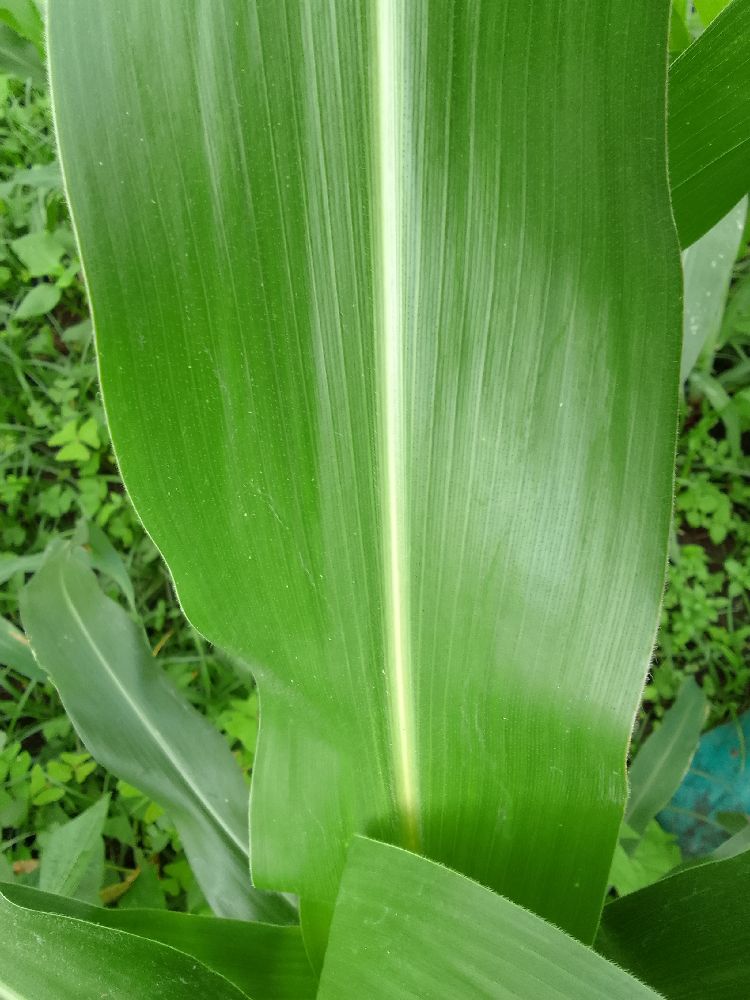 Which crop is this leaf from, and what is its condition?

maize, healthy
